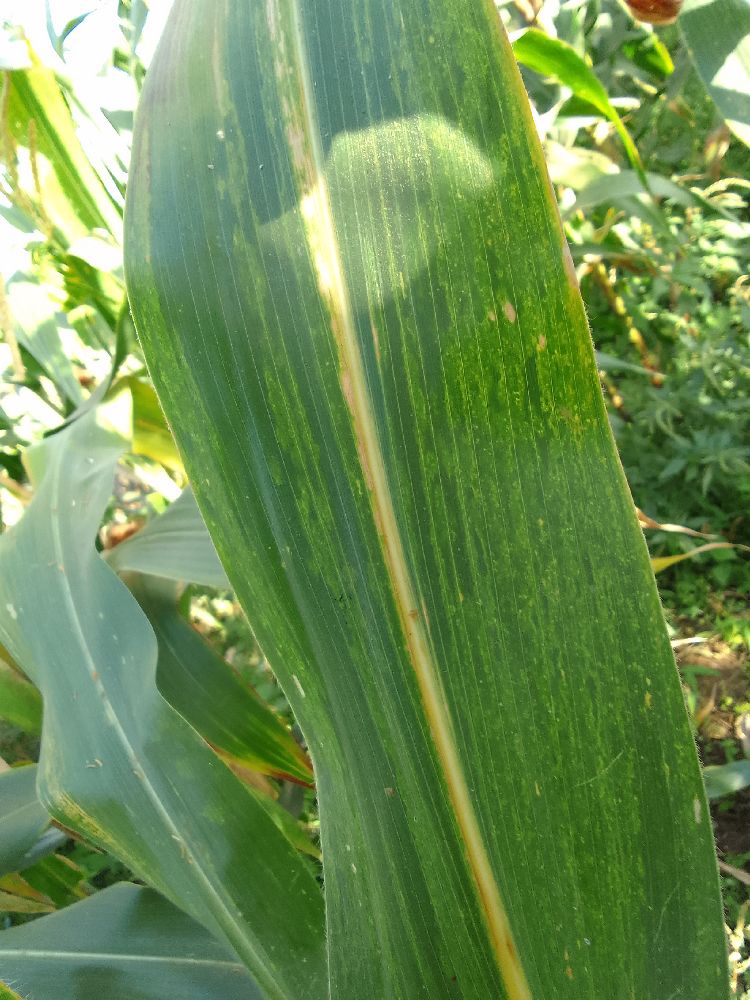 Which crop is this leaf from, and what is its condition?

maize, maize lethal necrosis
